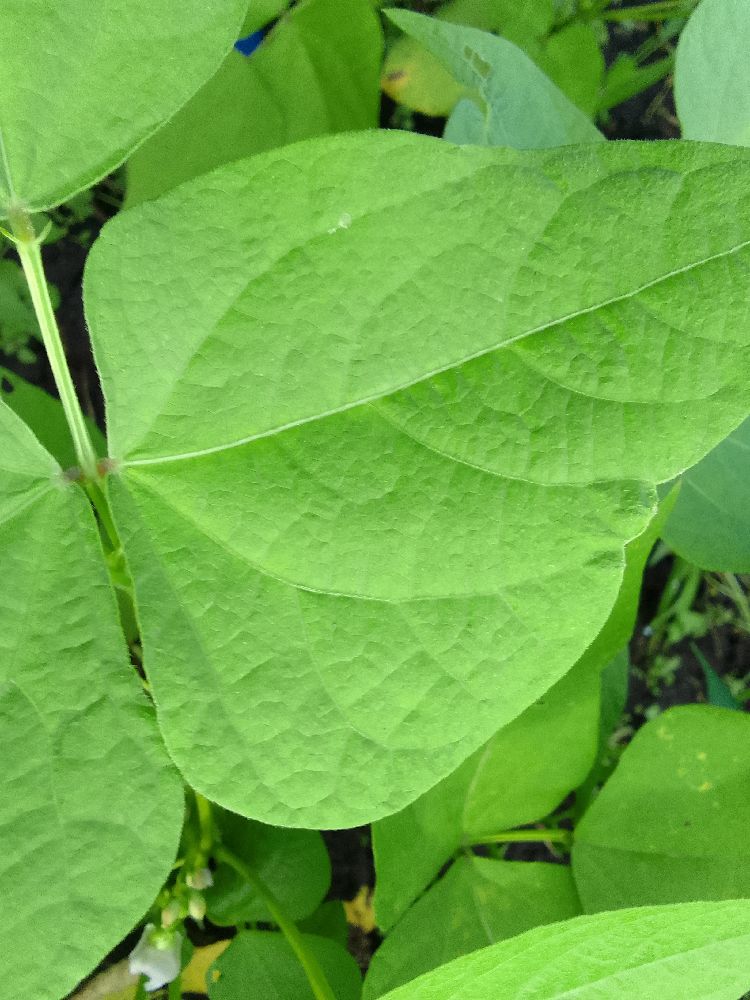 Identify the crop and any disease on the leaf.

common bean, healthy
